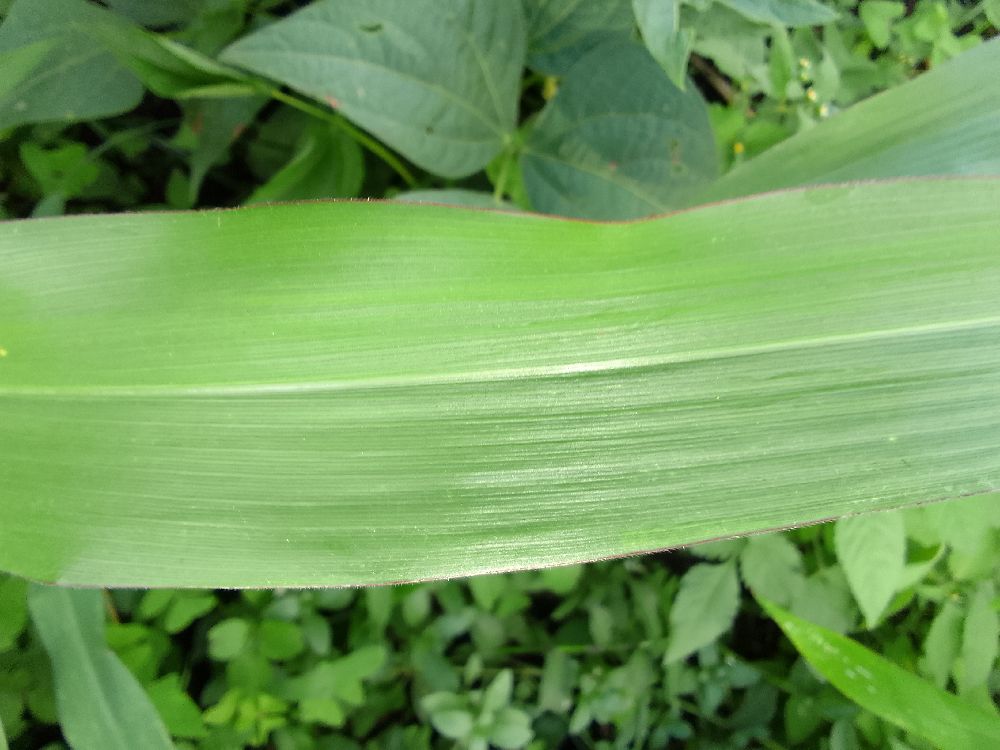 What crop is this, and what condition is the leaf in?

maize, healthy
